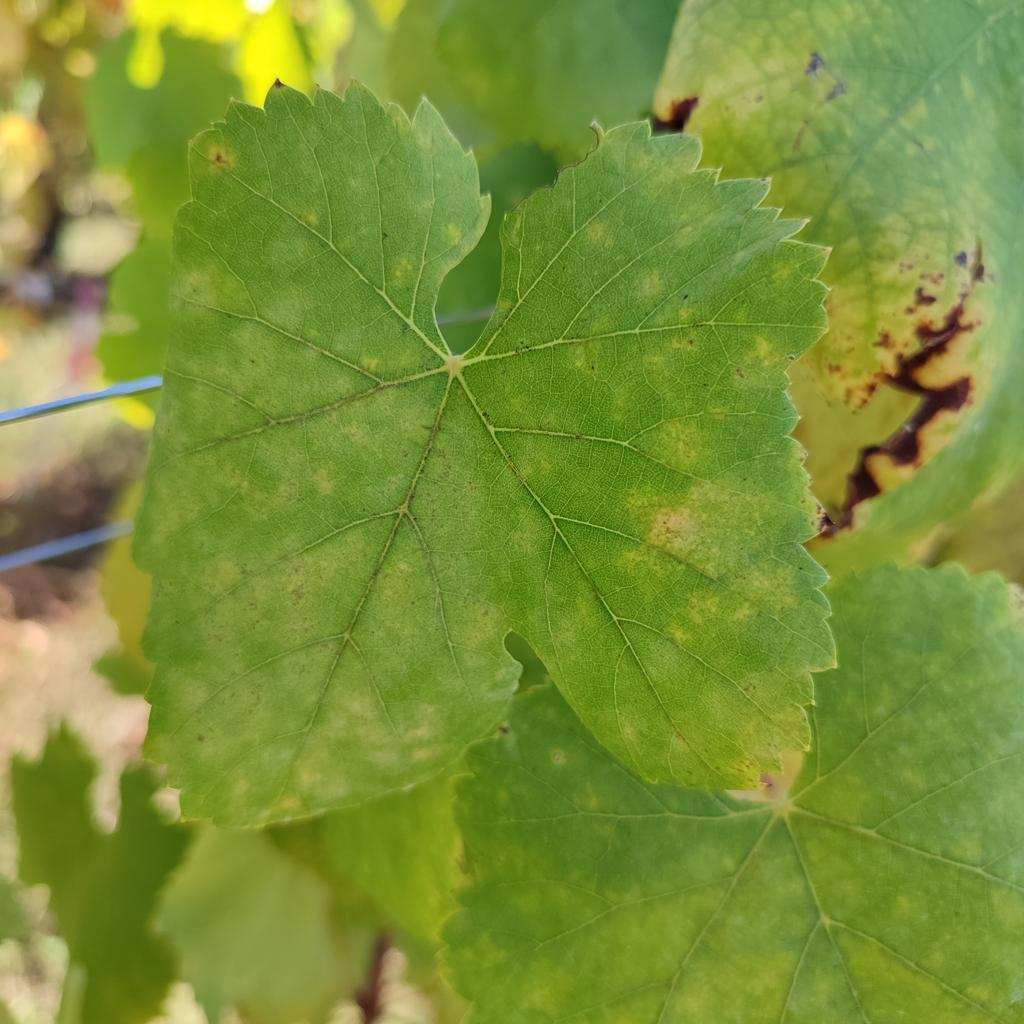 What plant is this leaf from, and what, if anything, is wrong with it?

grapevine, powdery mildew
